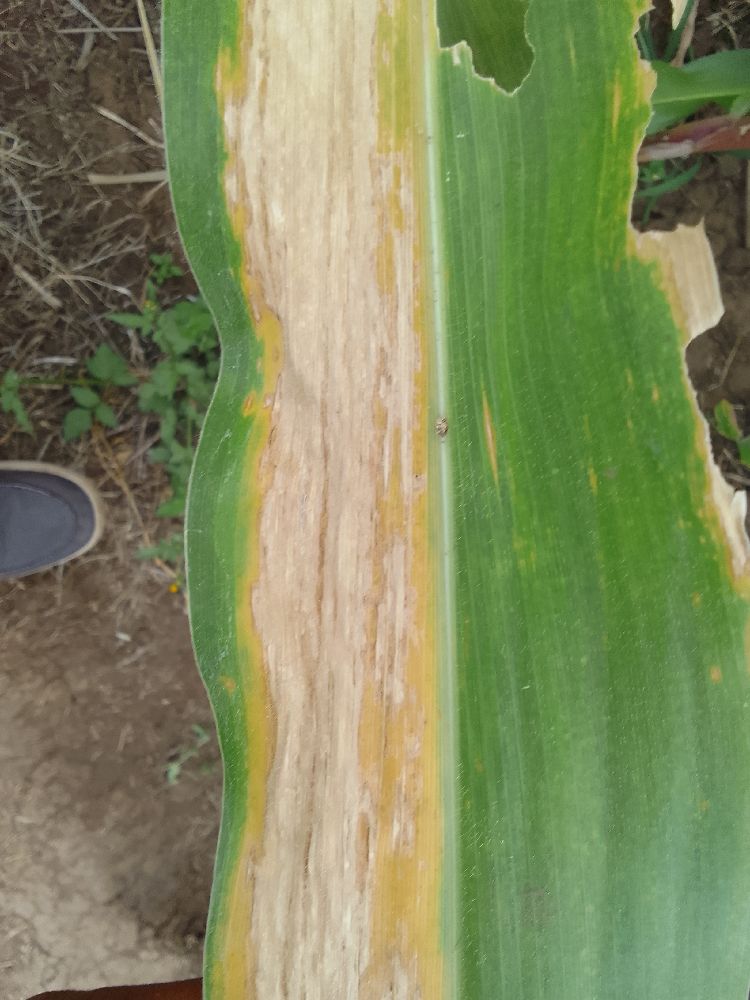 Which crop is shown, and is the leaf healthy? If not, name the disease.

maize, maize lethal necrosis
